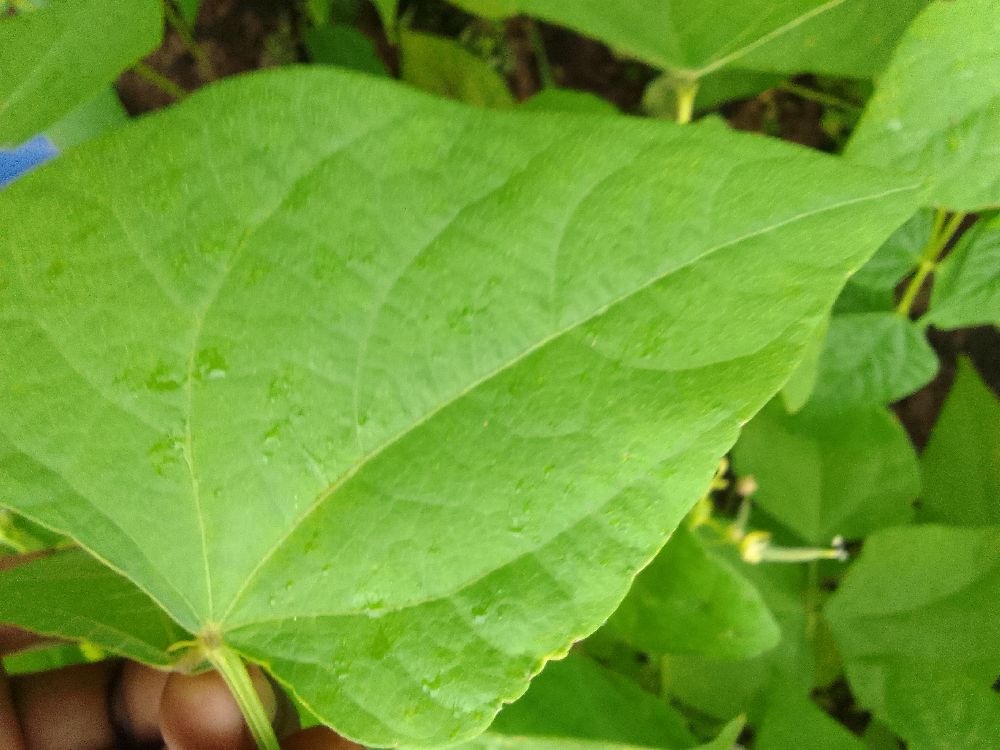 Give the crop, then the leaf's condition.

common bean, healthy
